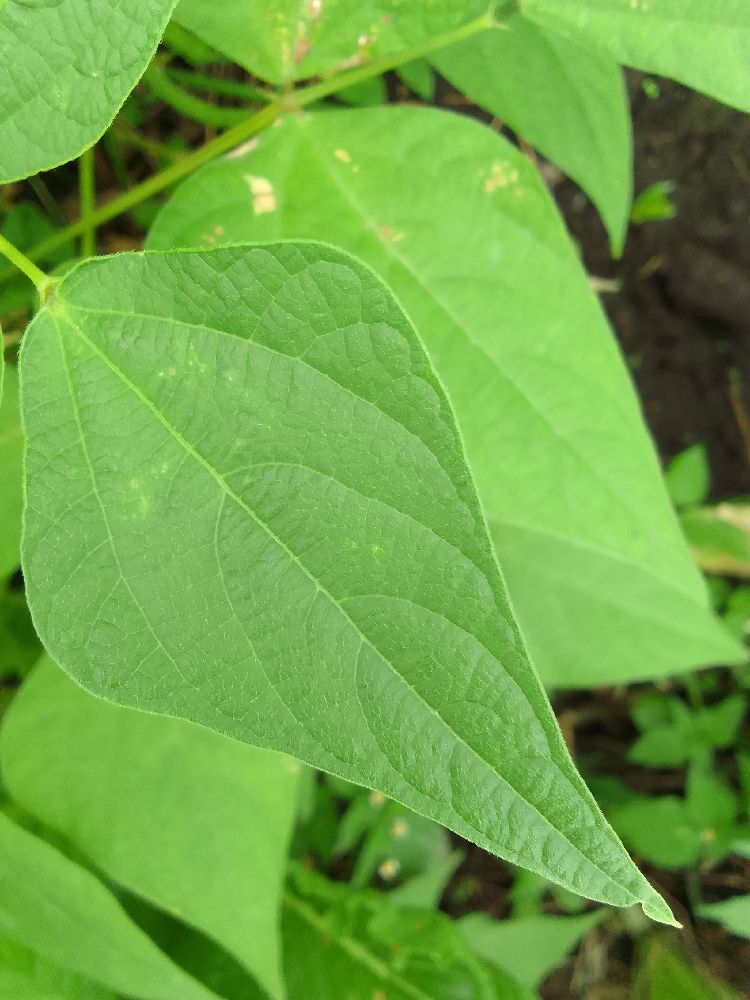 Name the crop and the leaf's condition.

common bean, healthy
